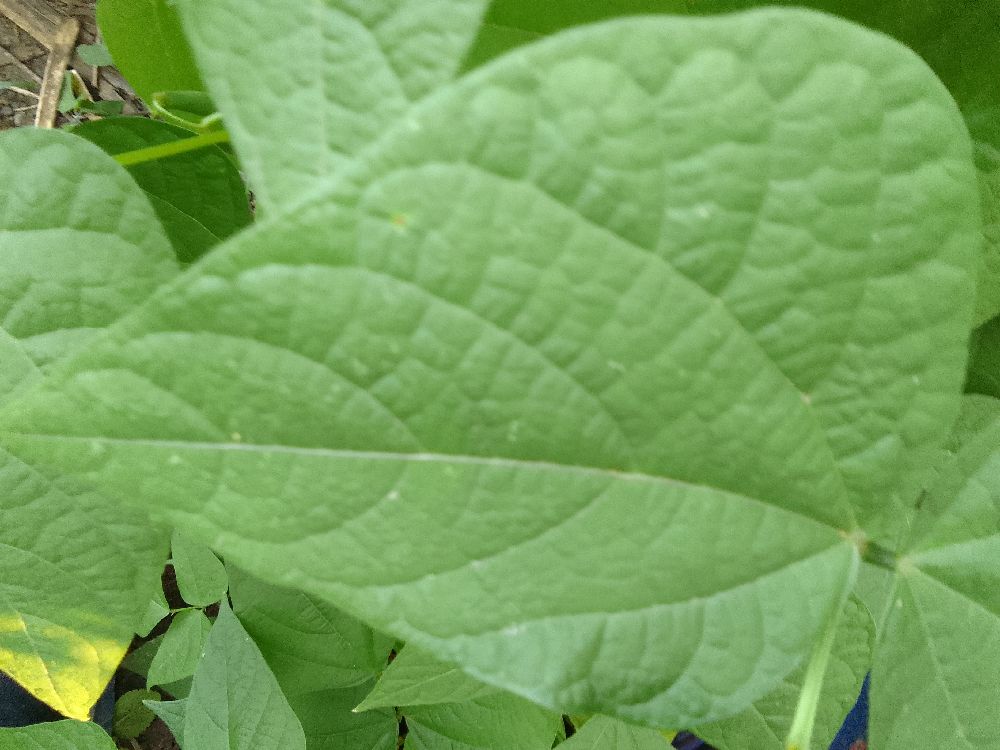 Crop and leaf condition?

common bean, healthy
